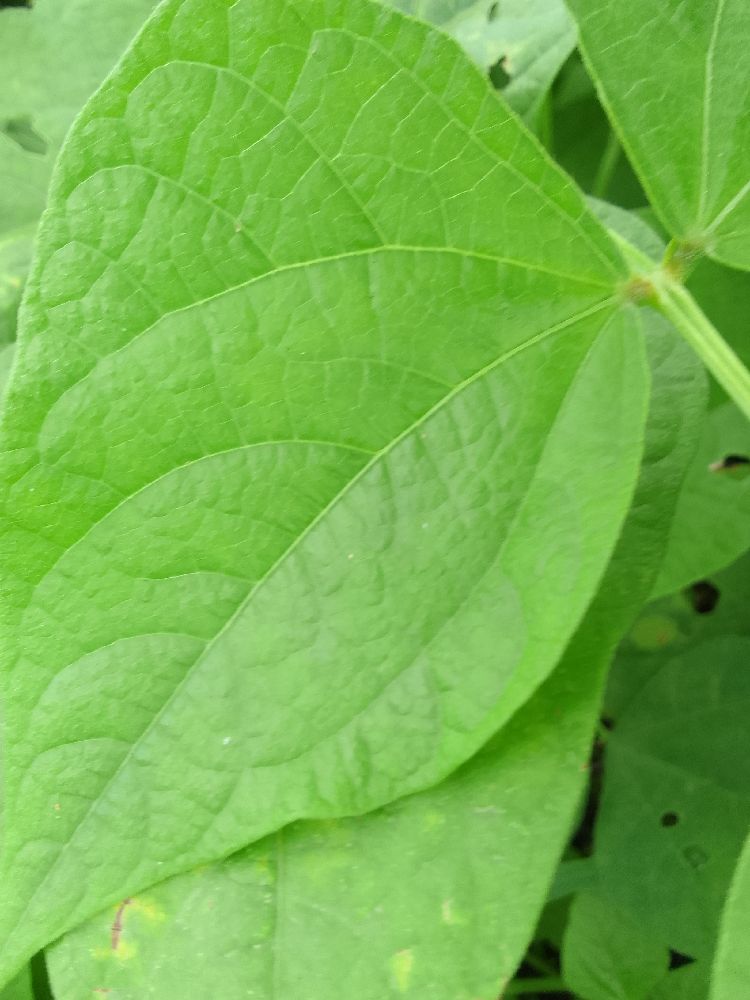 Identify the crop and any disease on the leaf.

common bean, healthy
